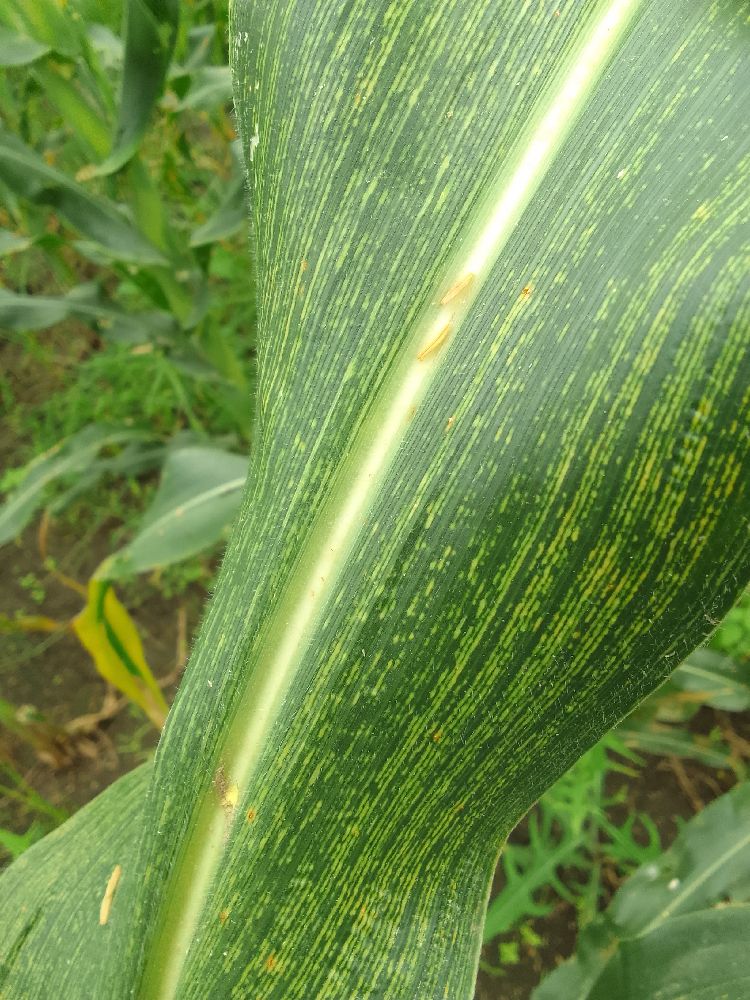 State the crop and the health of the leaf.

maize, maize streak virus
